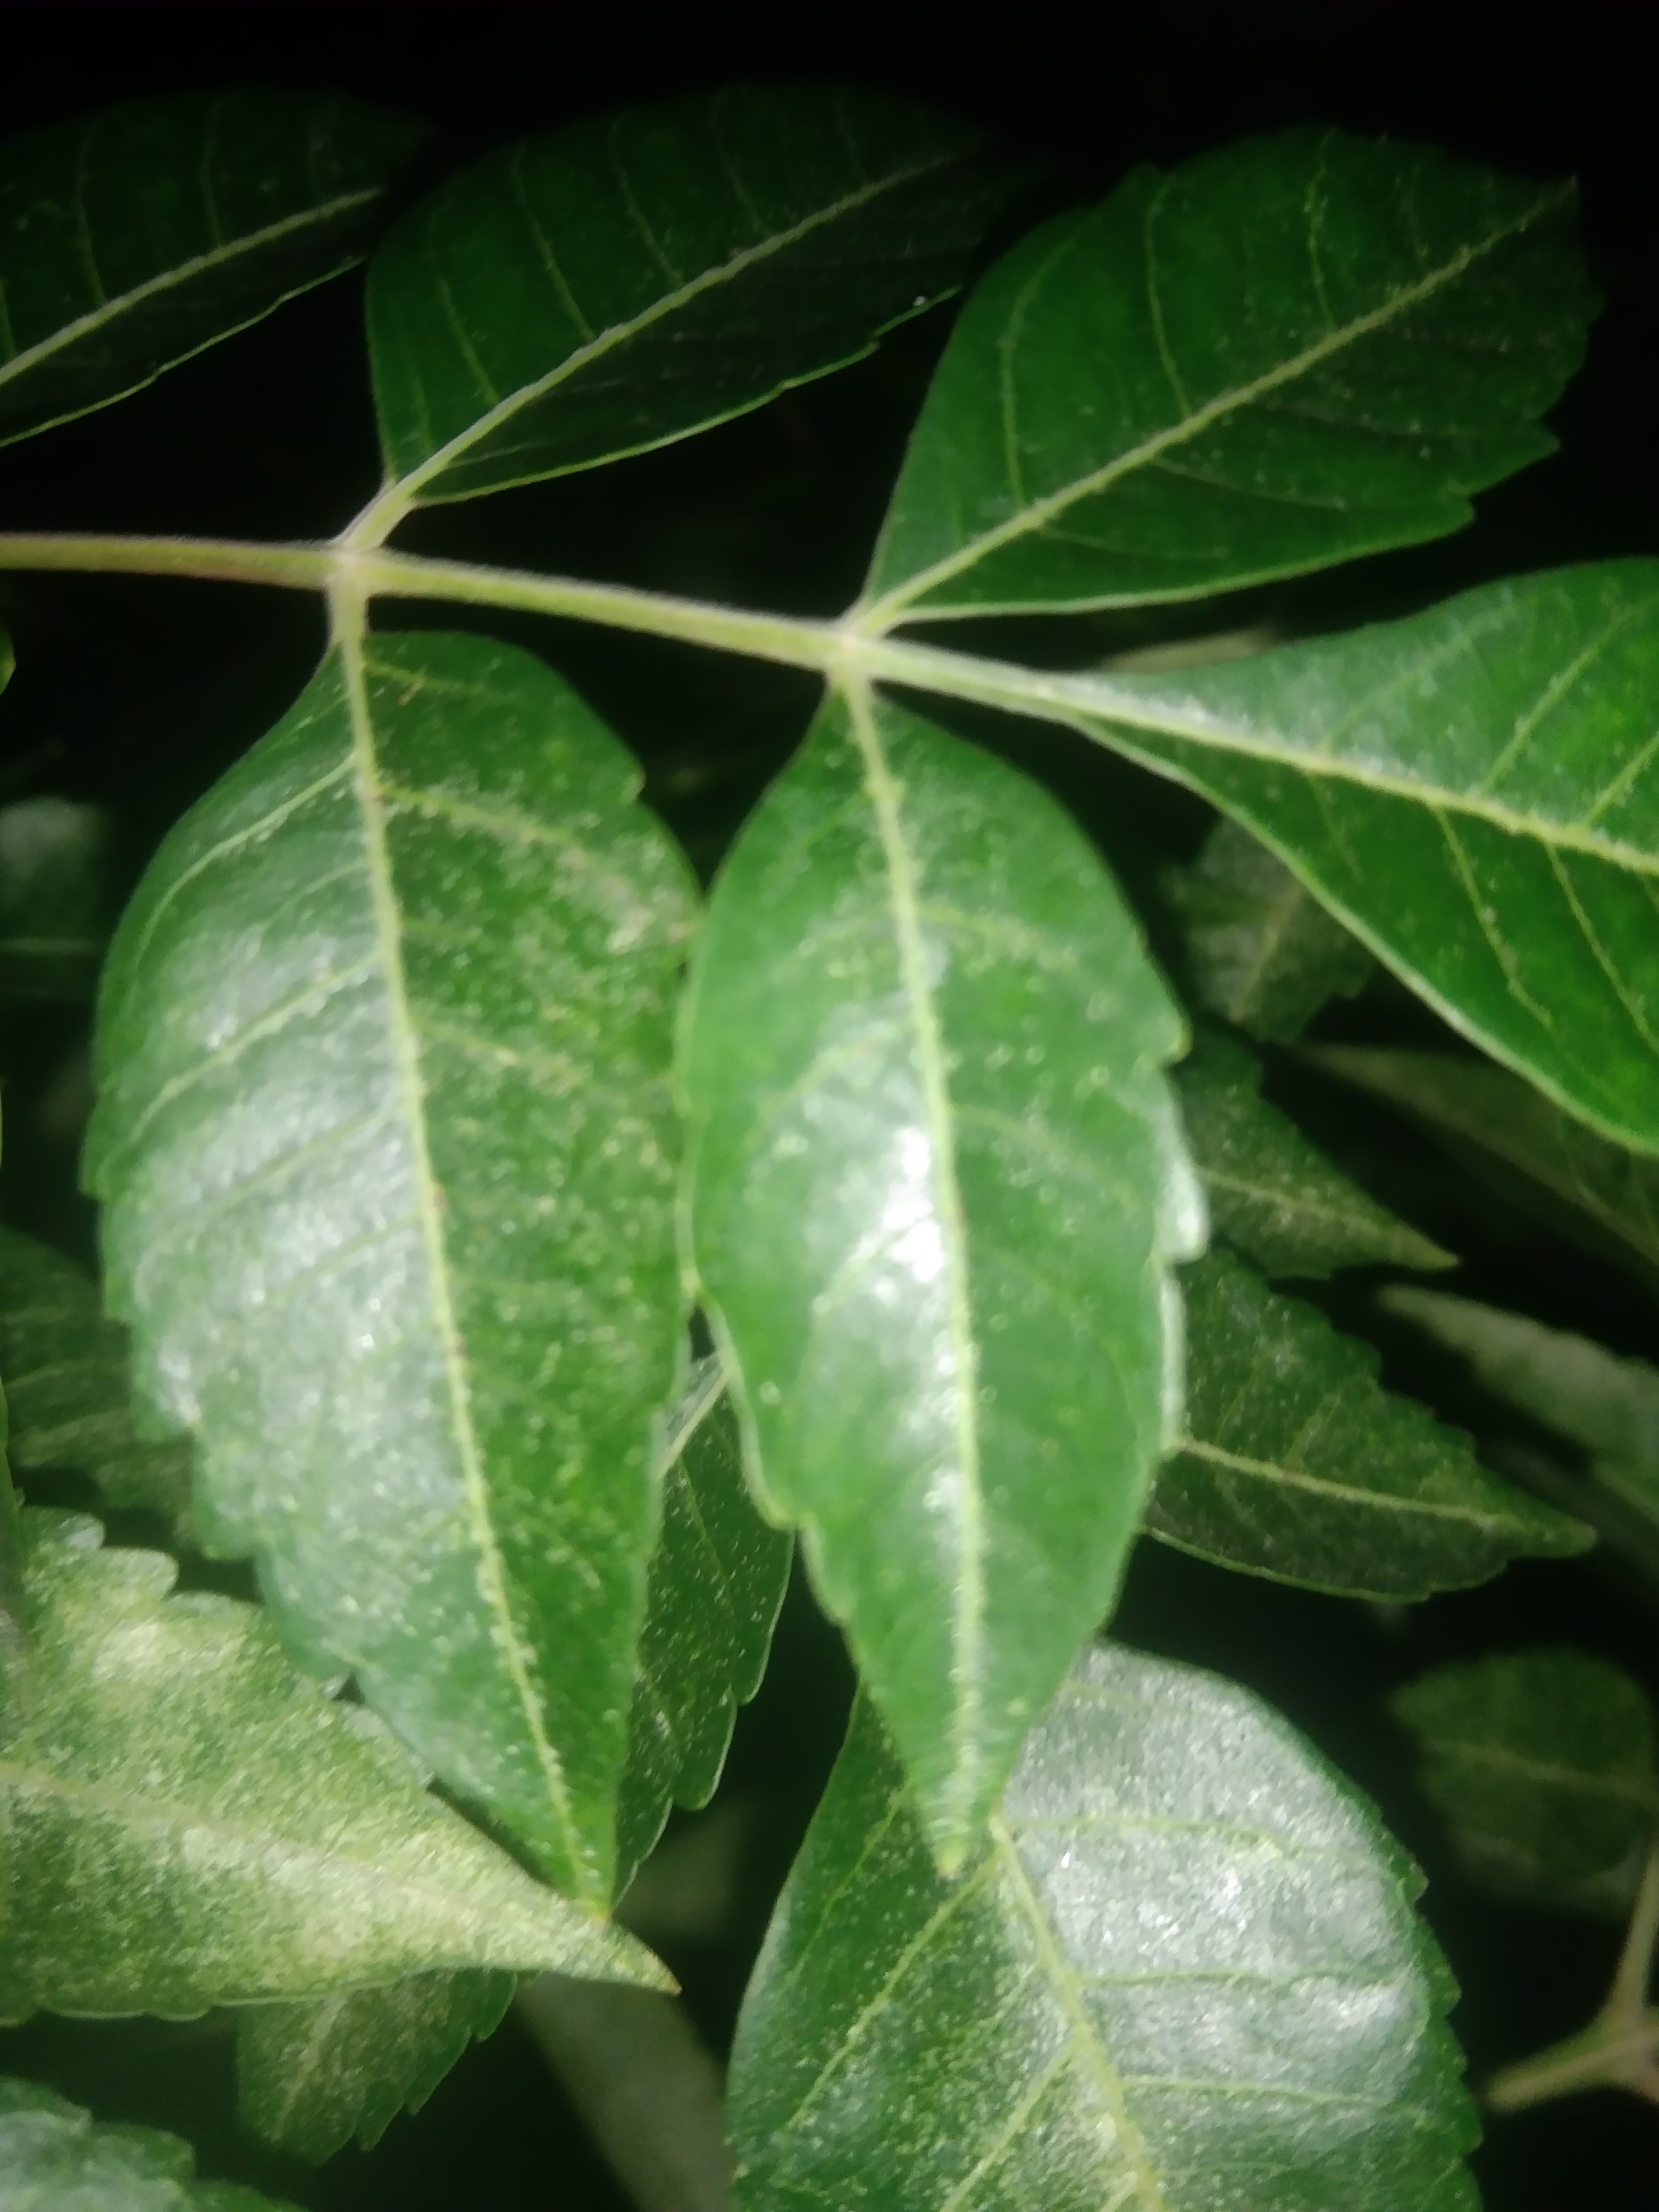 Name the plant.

neem
